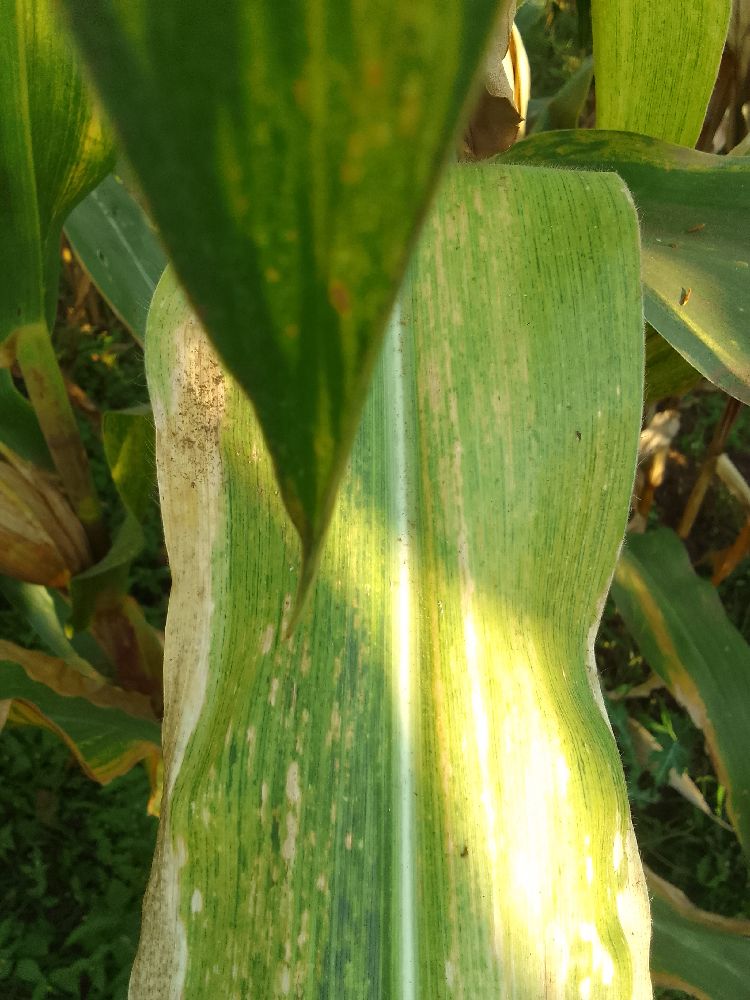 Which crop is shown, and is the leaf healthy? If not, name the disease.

maize, maize lethal necrosis
